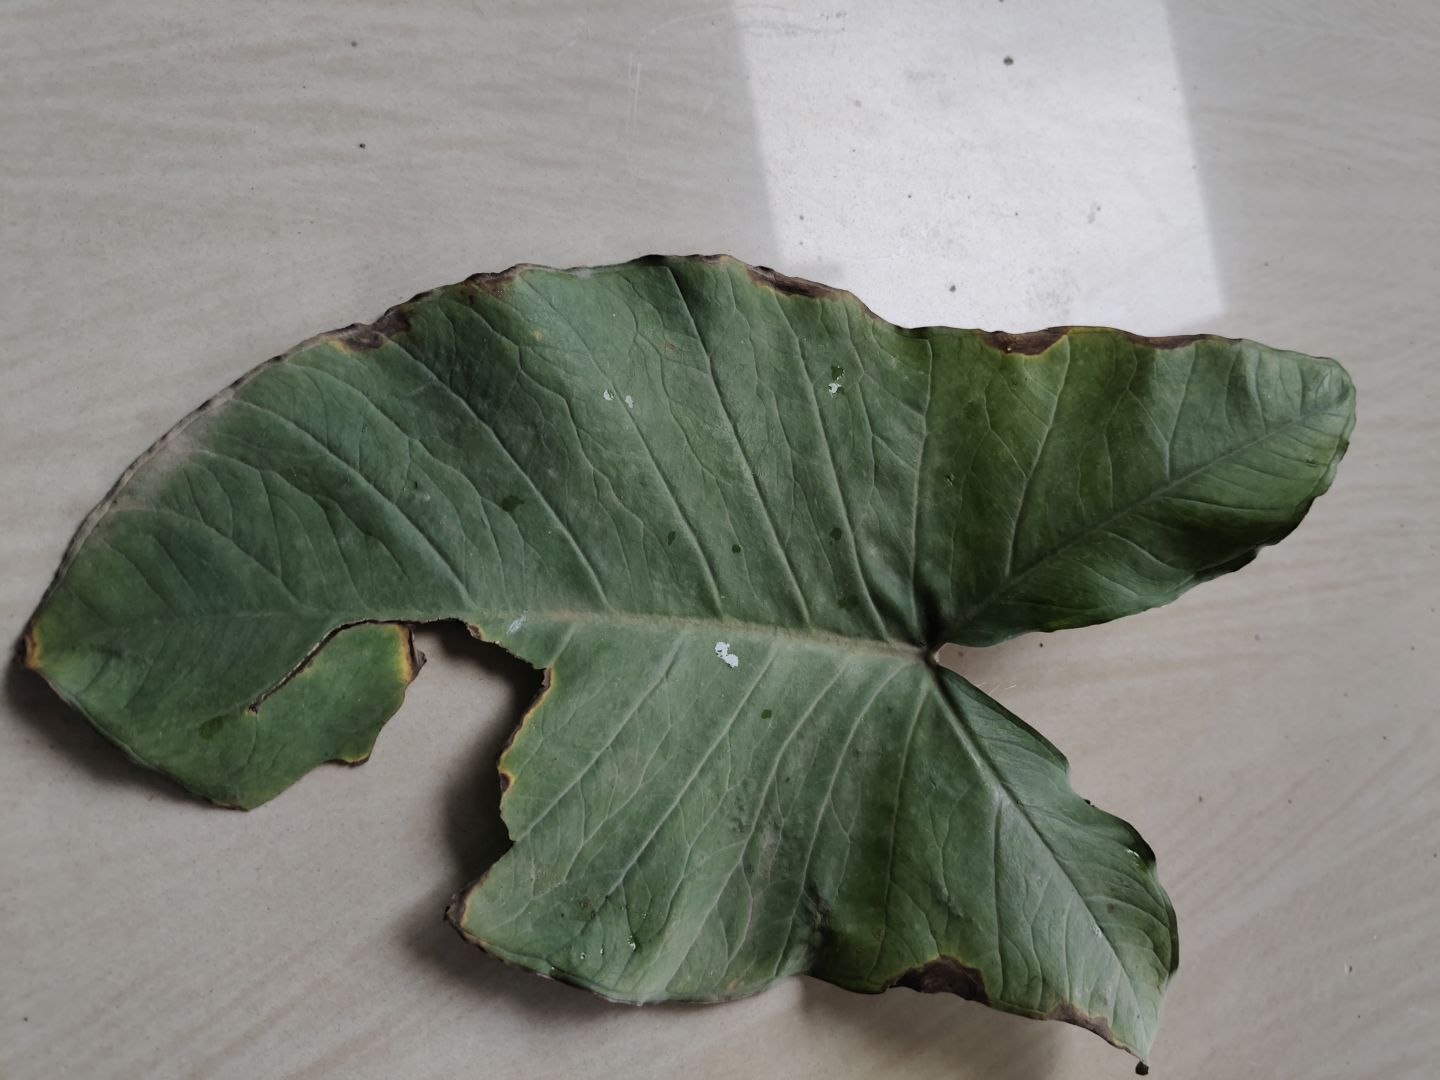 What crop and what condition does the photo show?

taro, leaf blight
